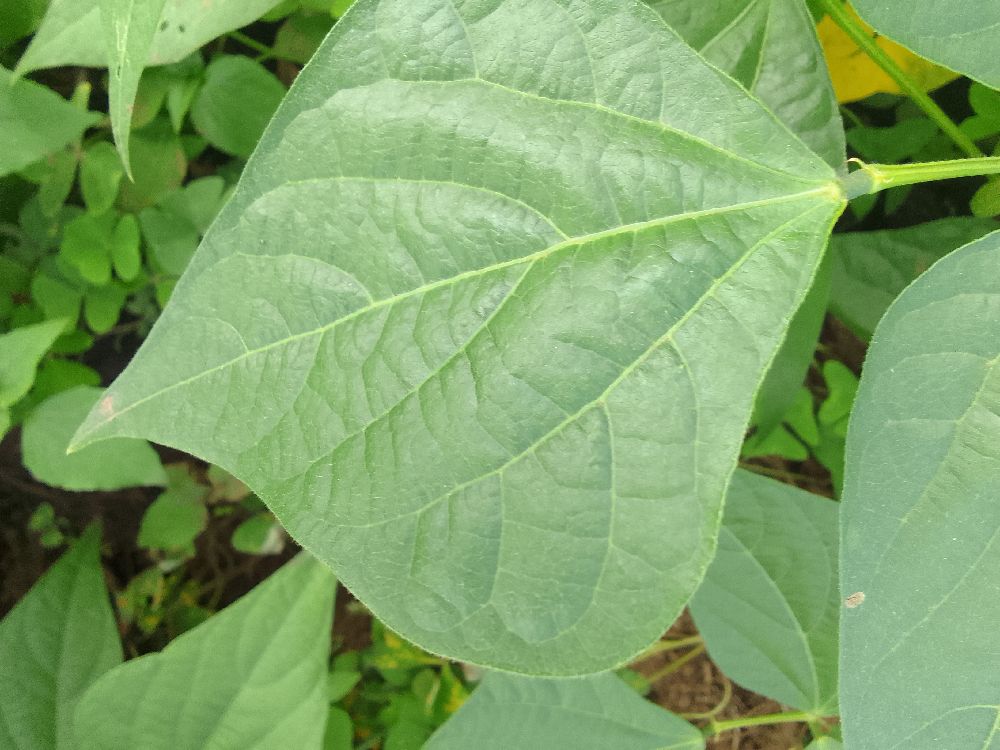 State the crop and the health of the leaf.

common bean, healthy
